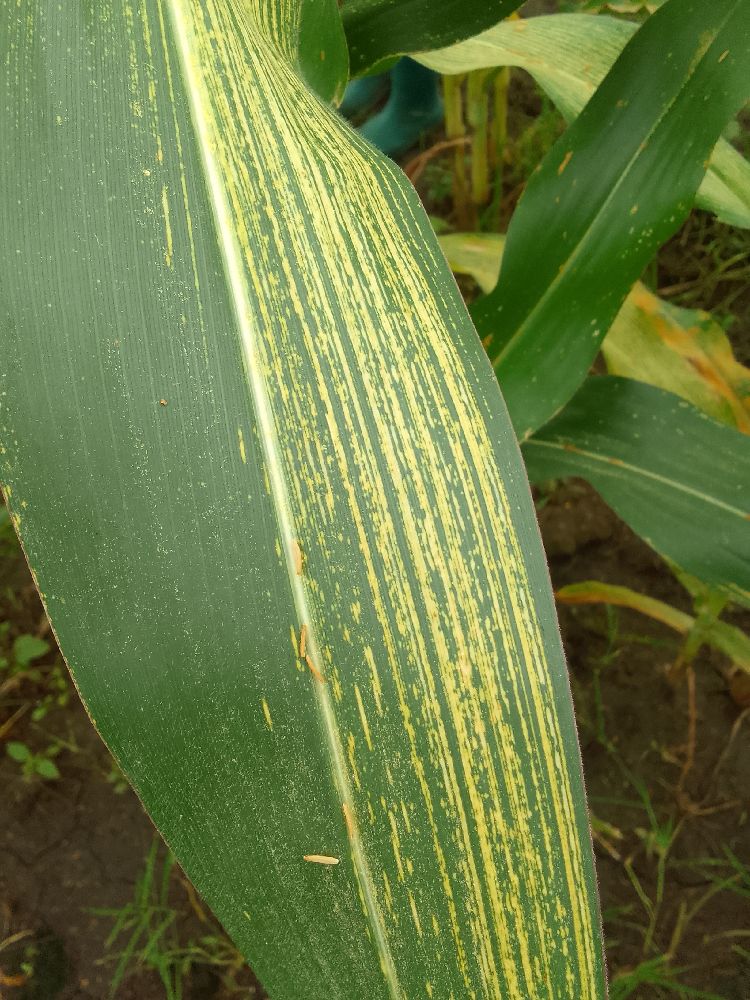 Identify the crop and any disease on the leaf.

maize, maize streak virus
